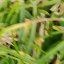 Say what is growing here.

grass
